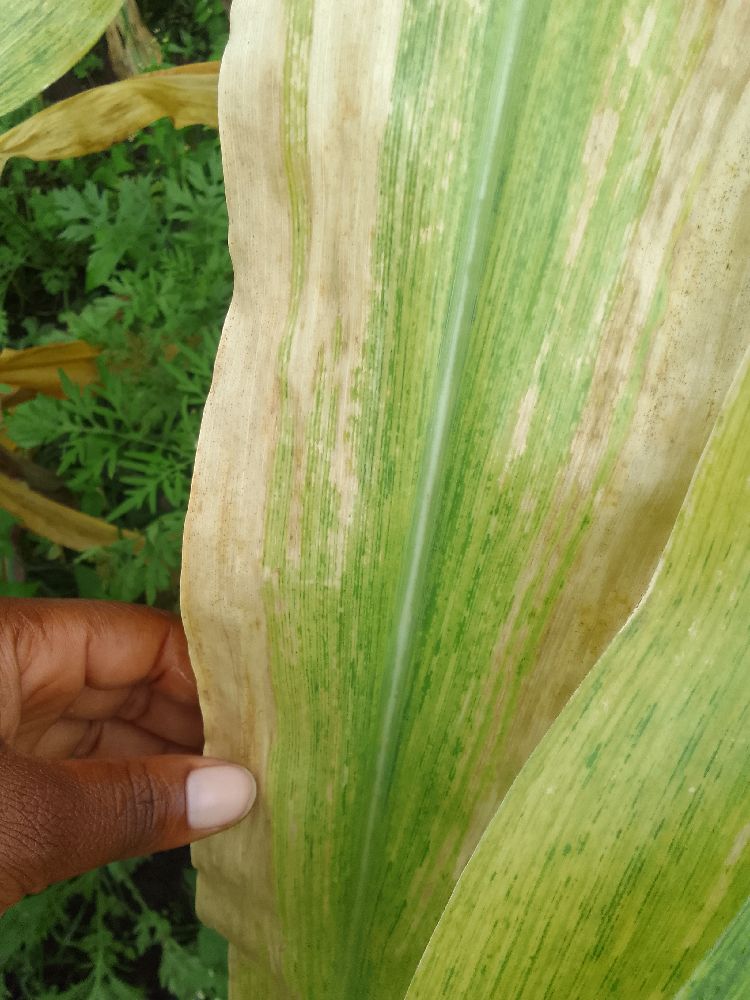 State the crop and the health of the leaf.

maize, maize lethal necrosis
